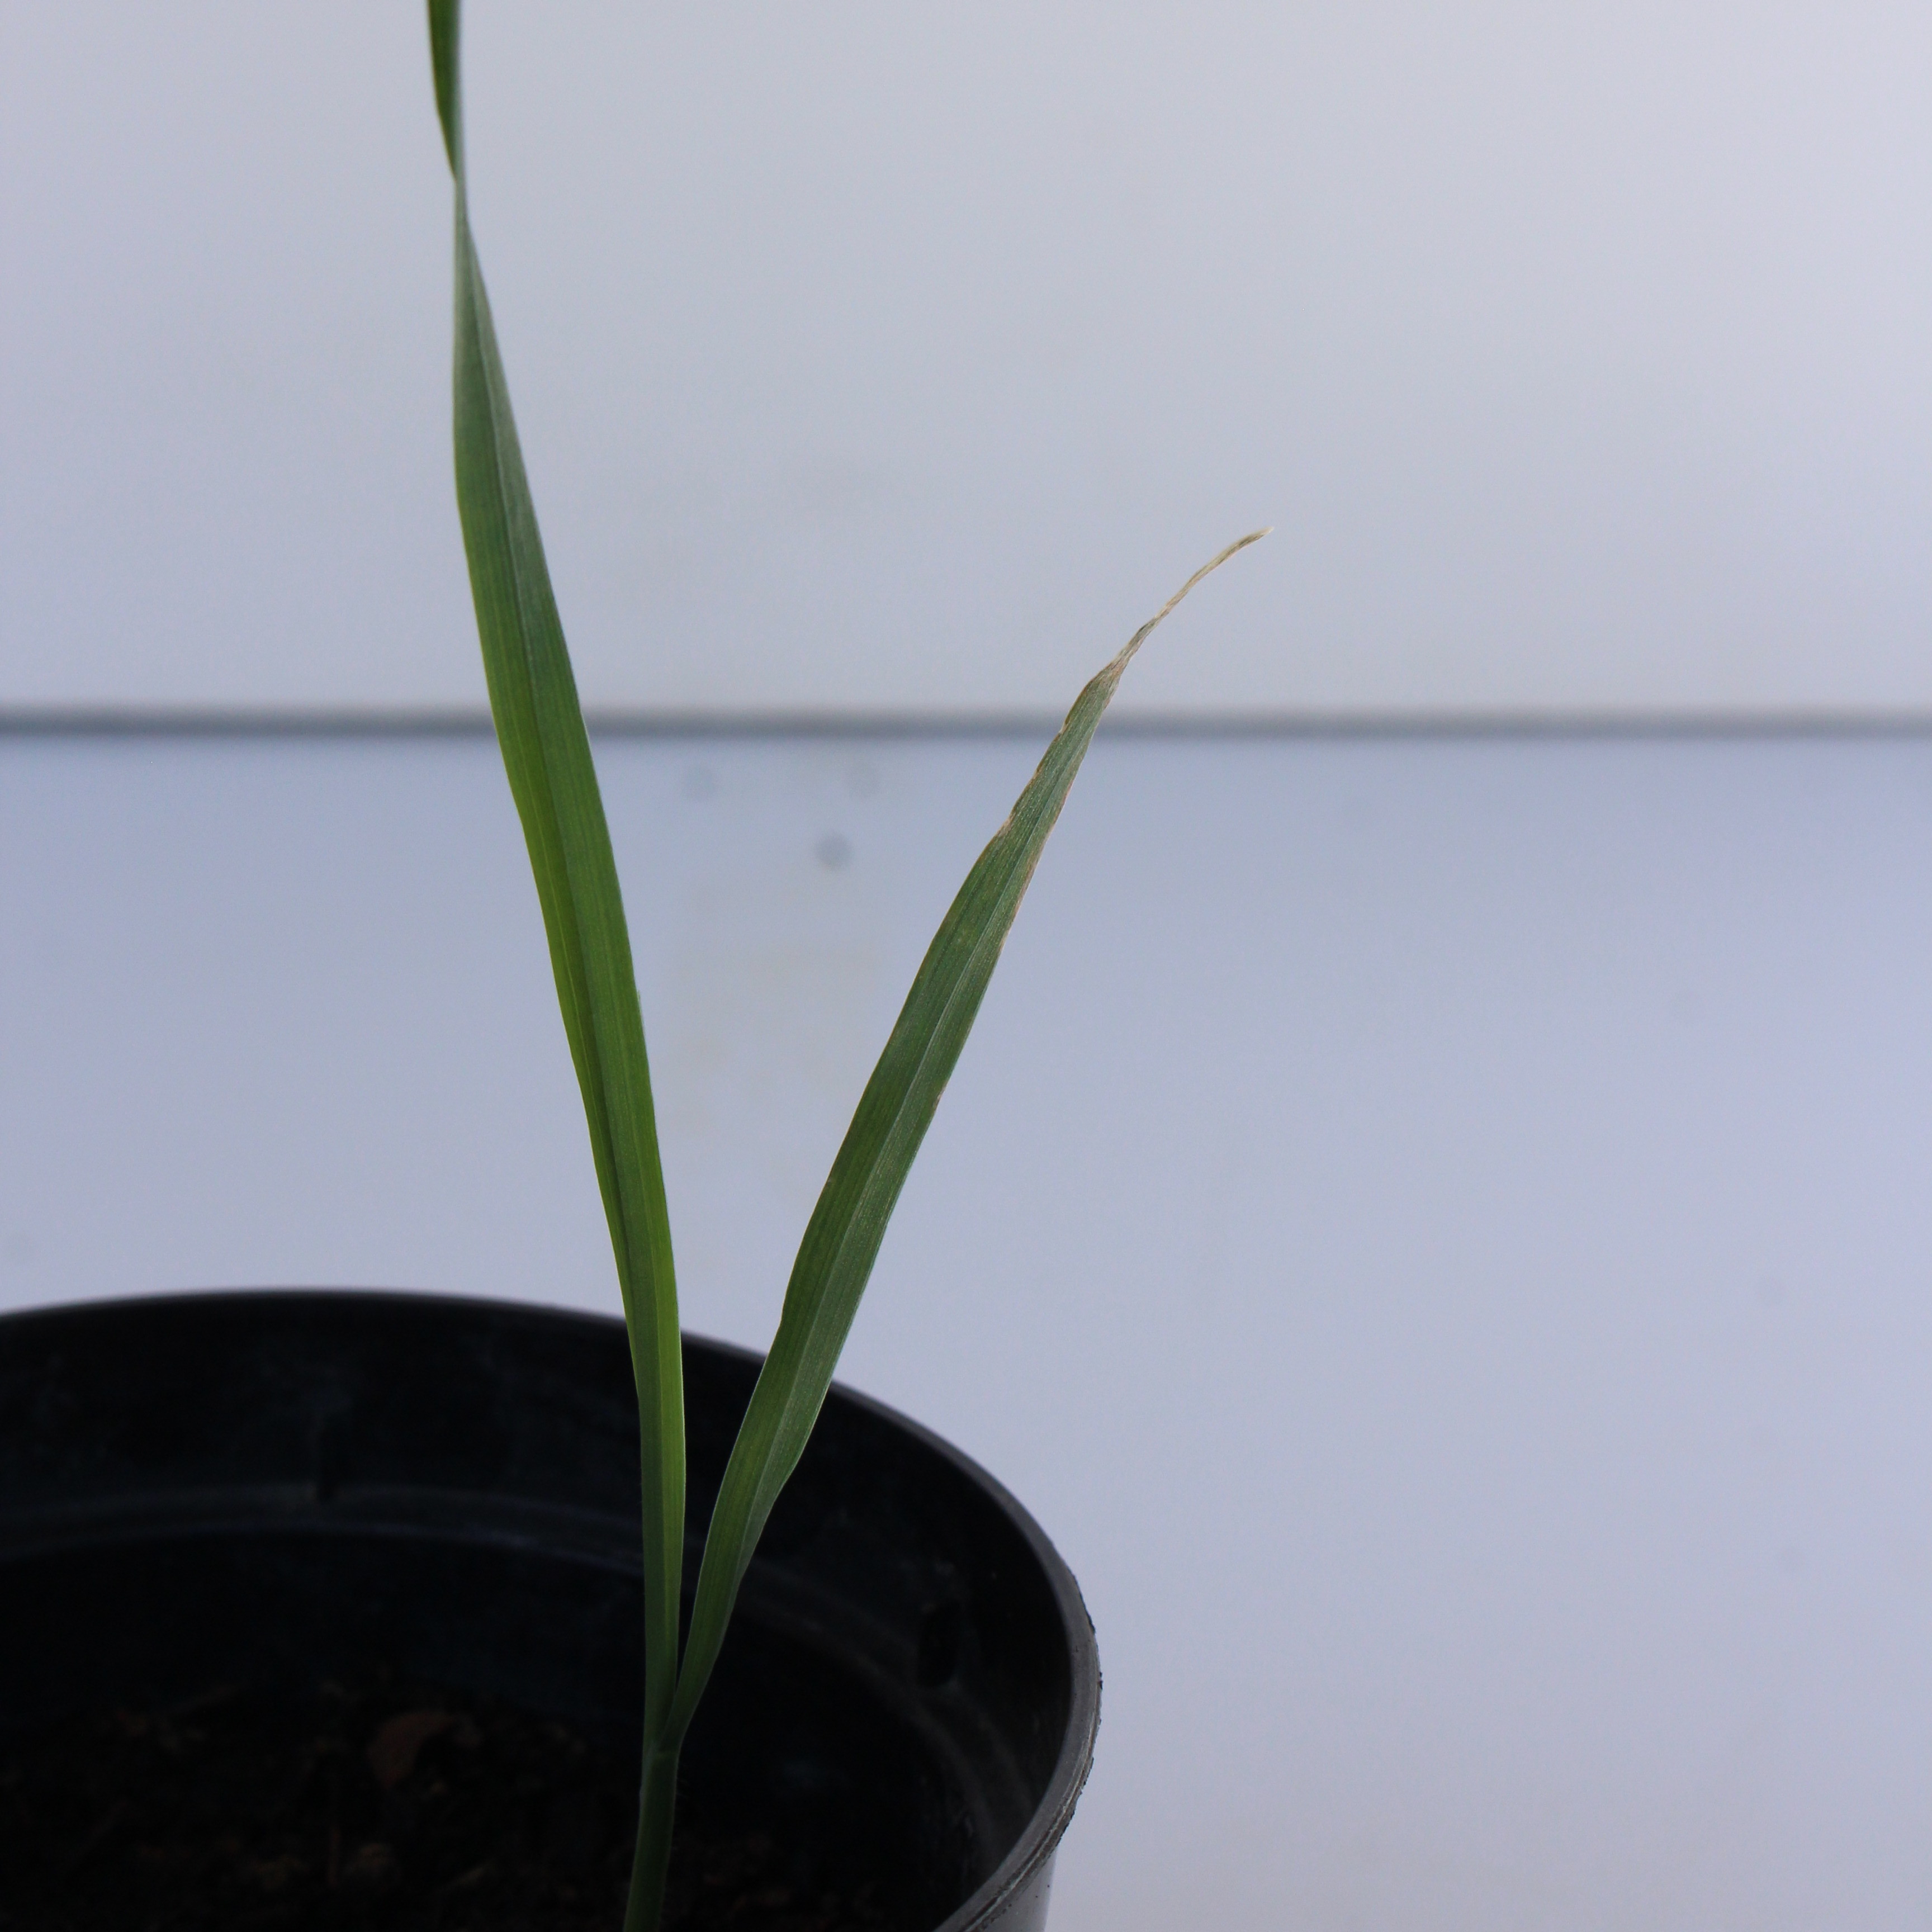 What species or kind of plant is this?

Avena sterilis
